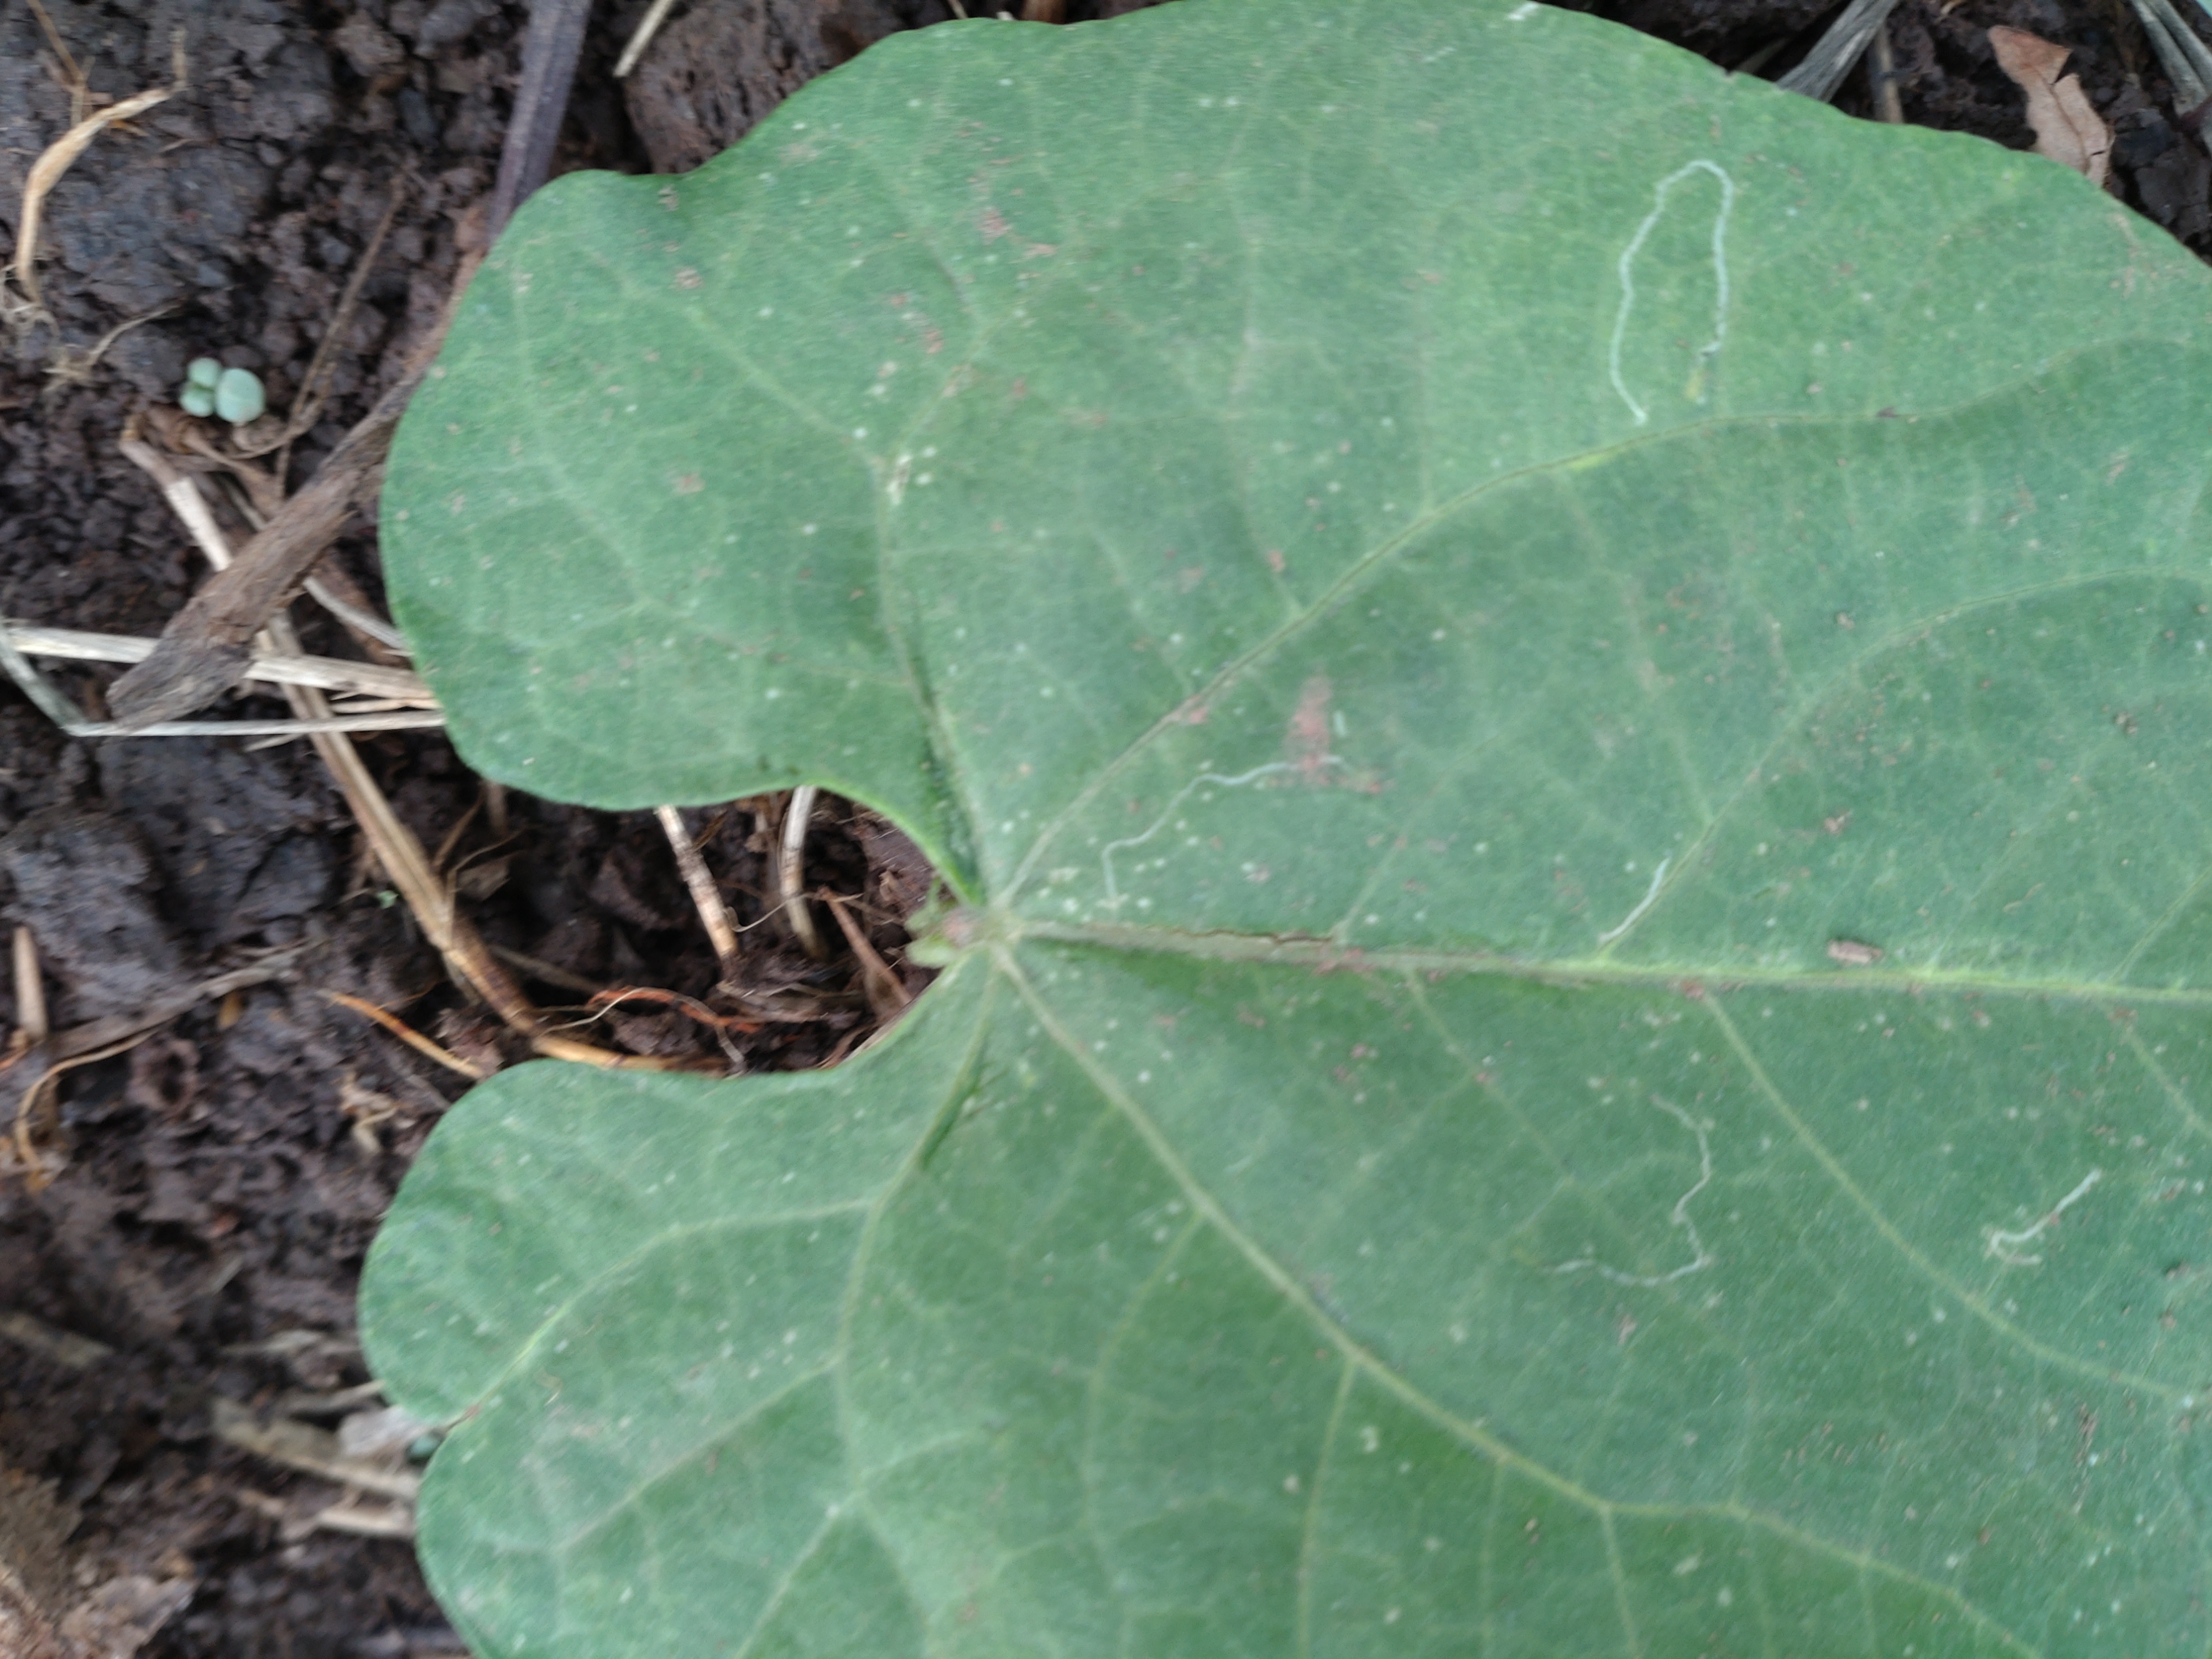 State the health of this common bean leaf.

healthy
